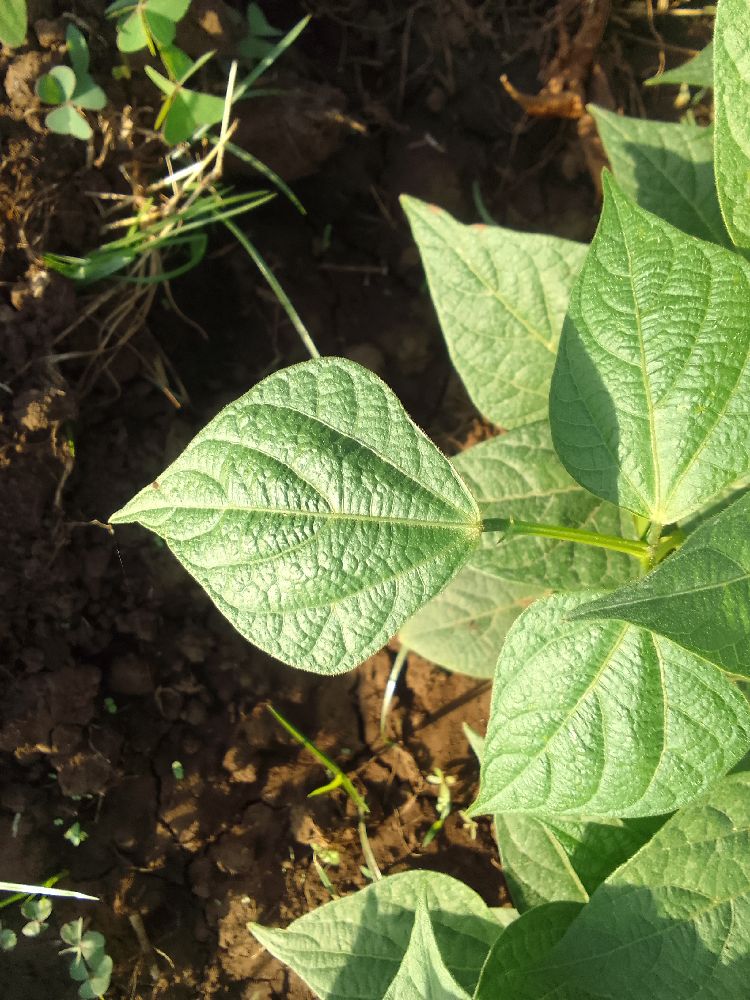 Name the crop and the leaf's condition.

common bean, healthy
